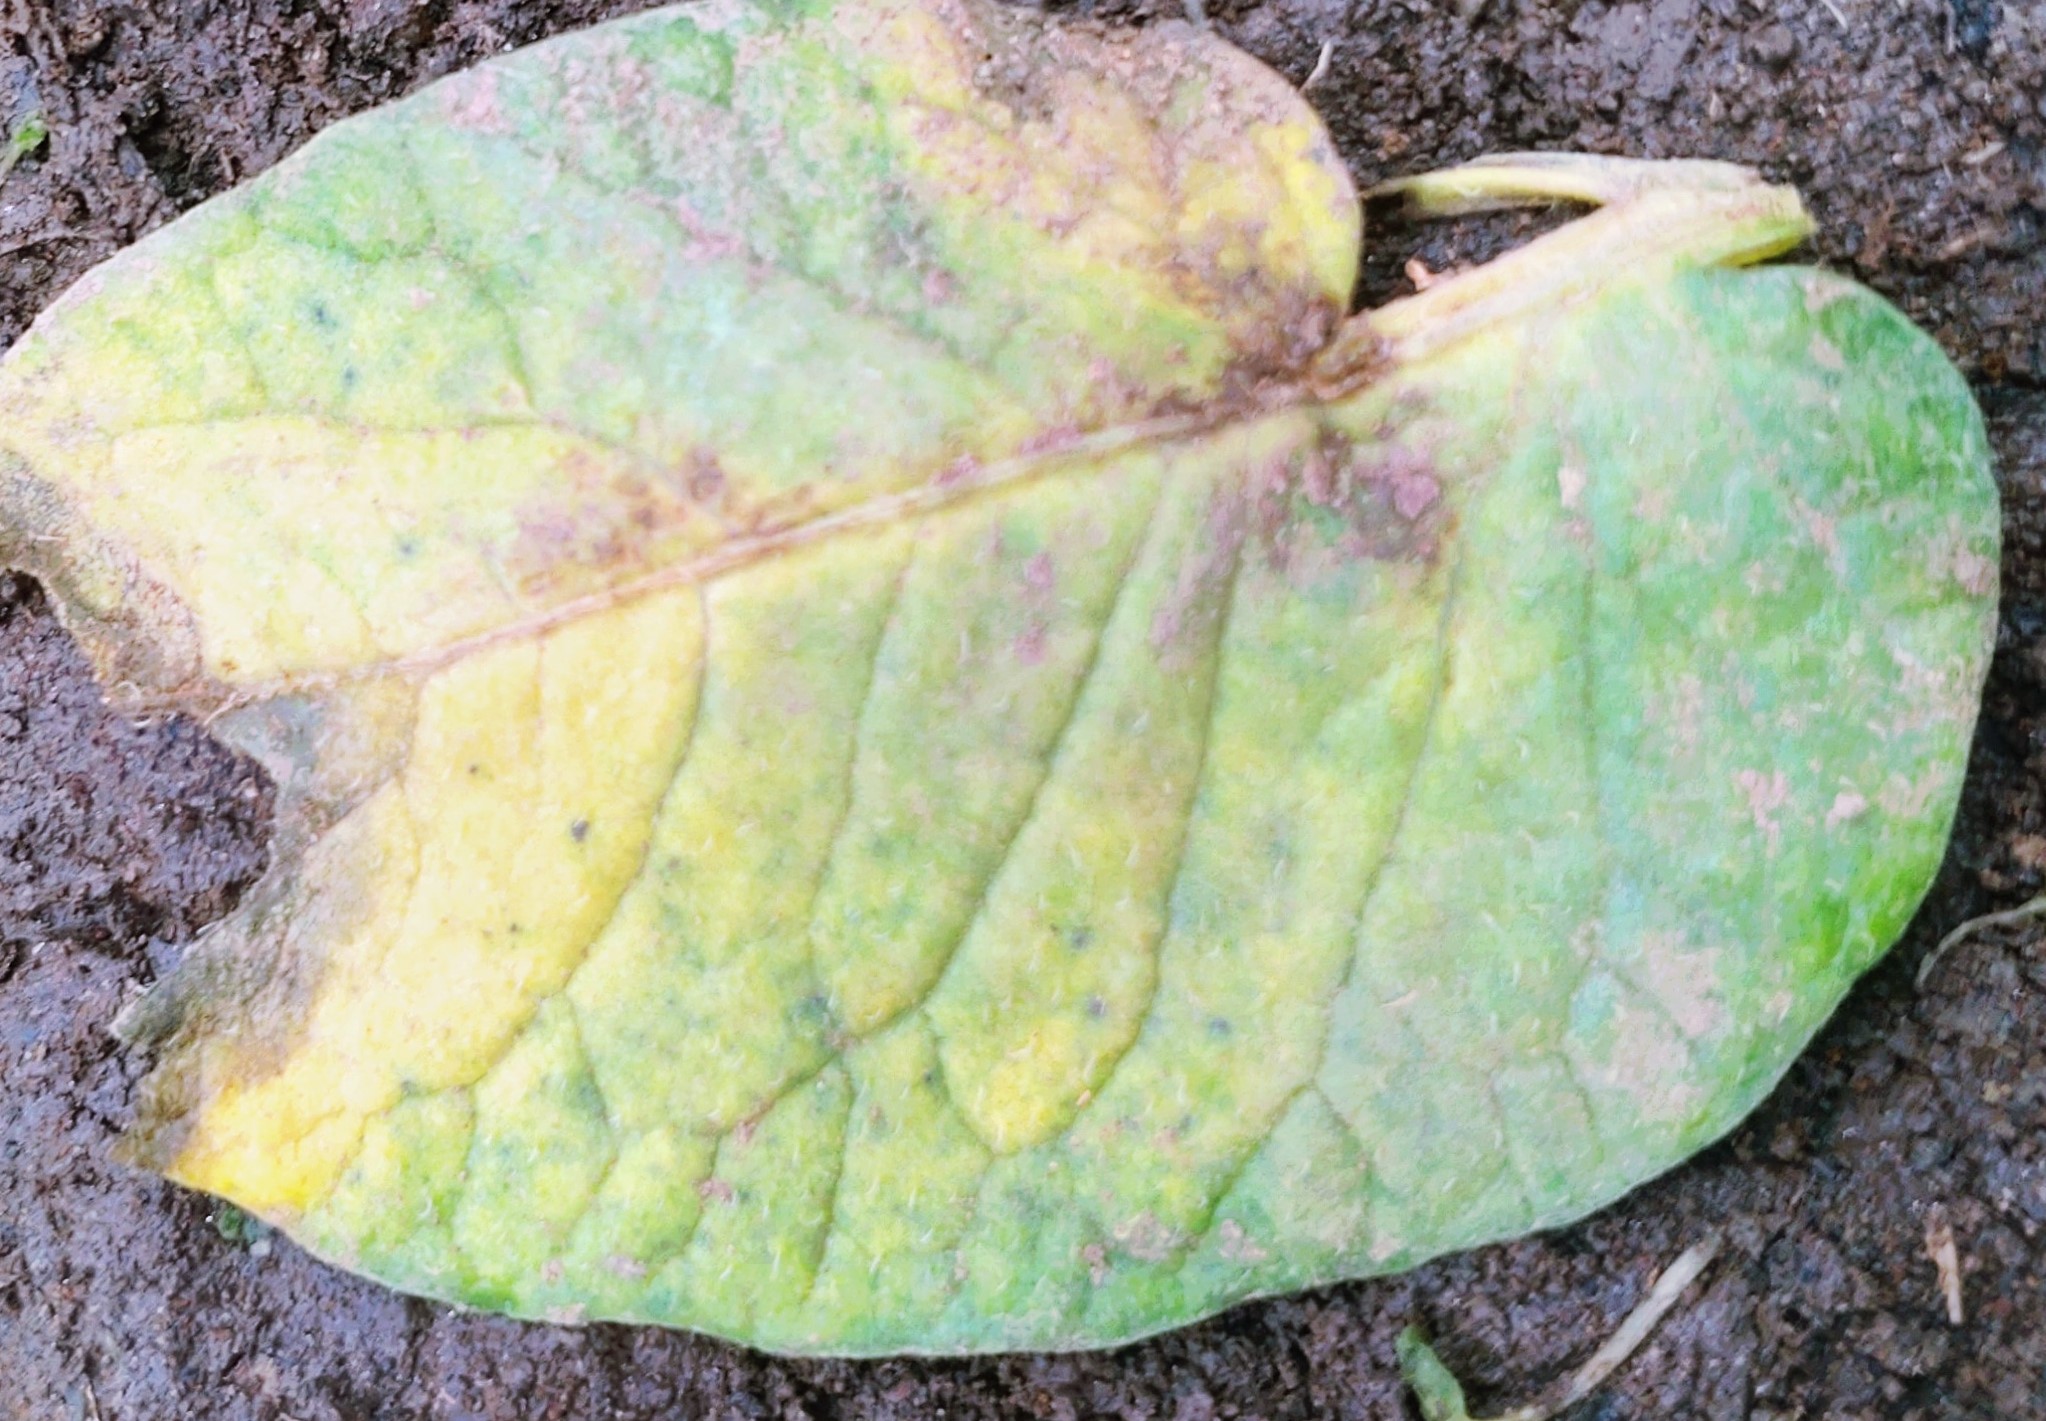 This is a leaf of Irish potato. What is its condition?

late blight
